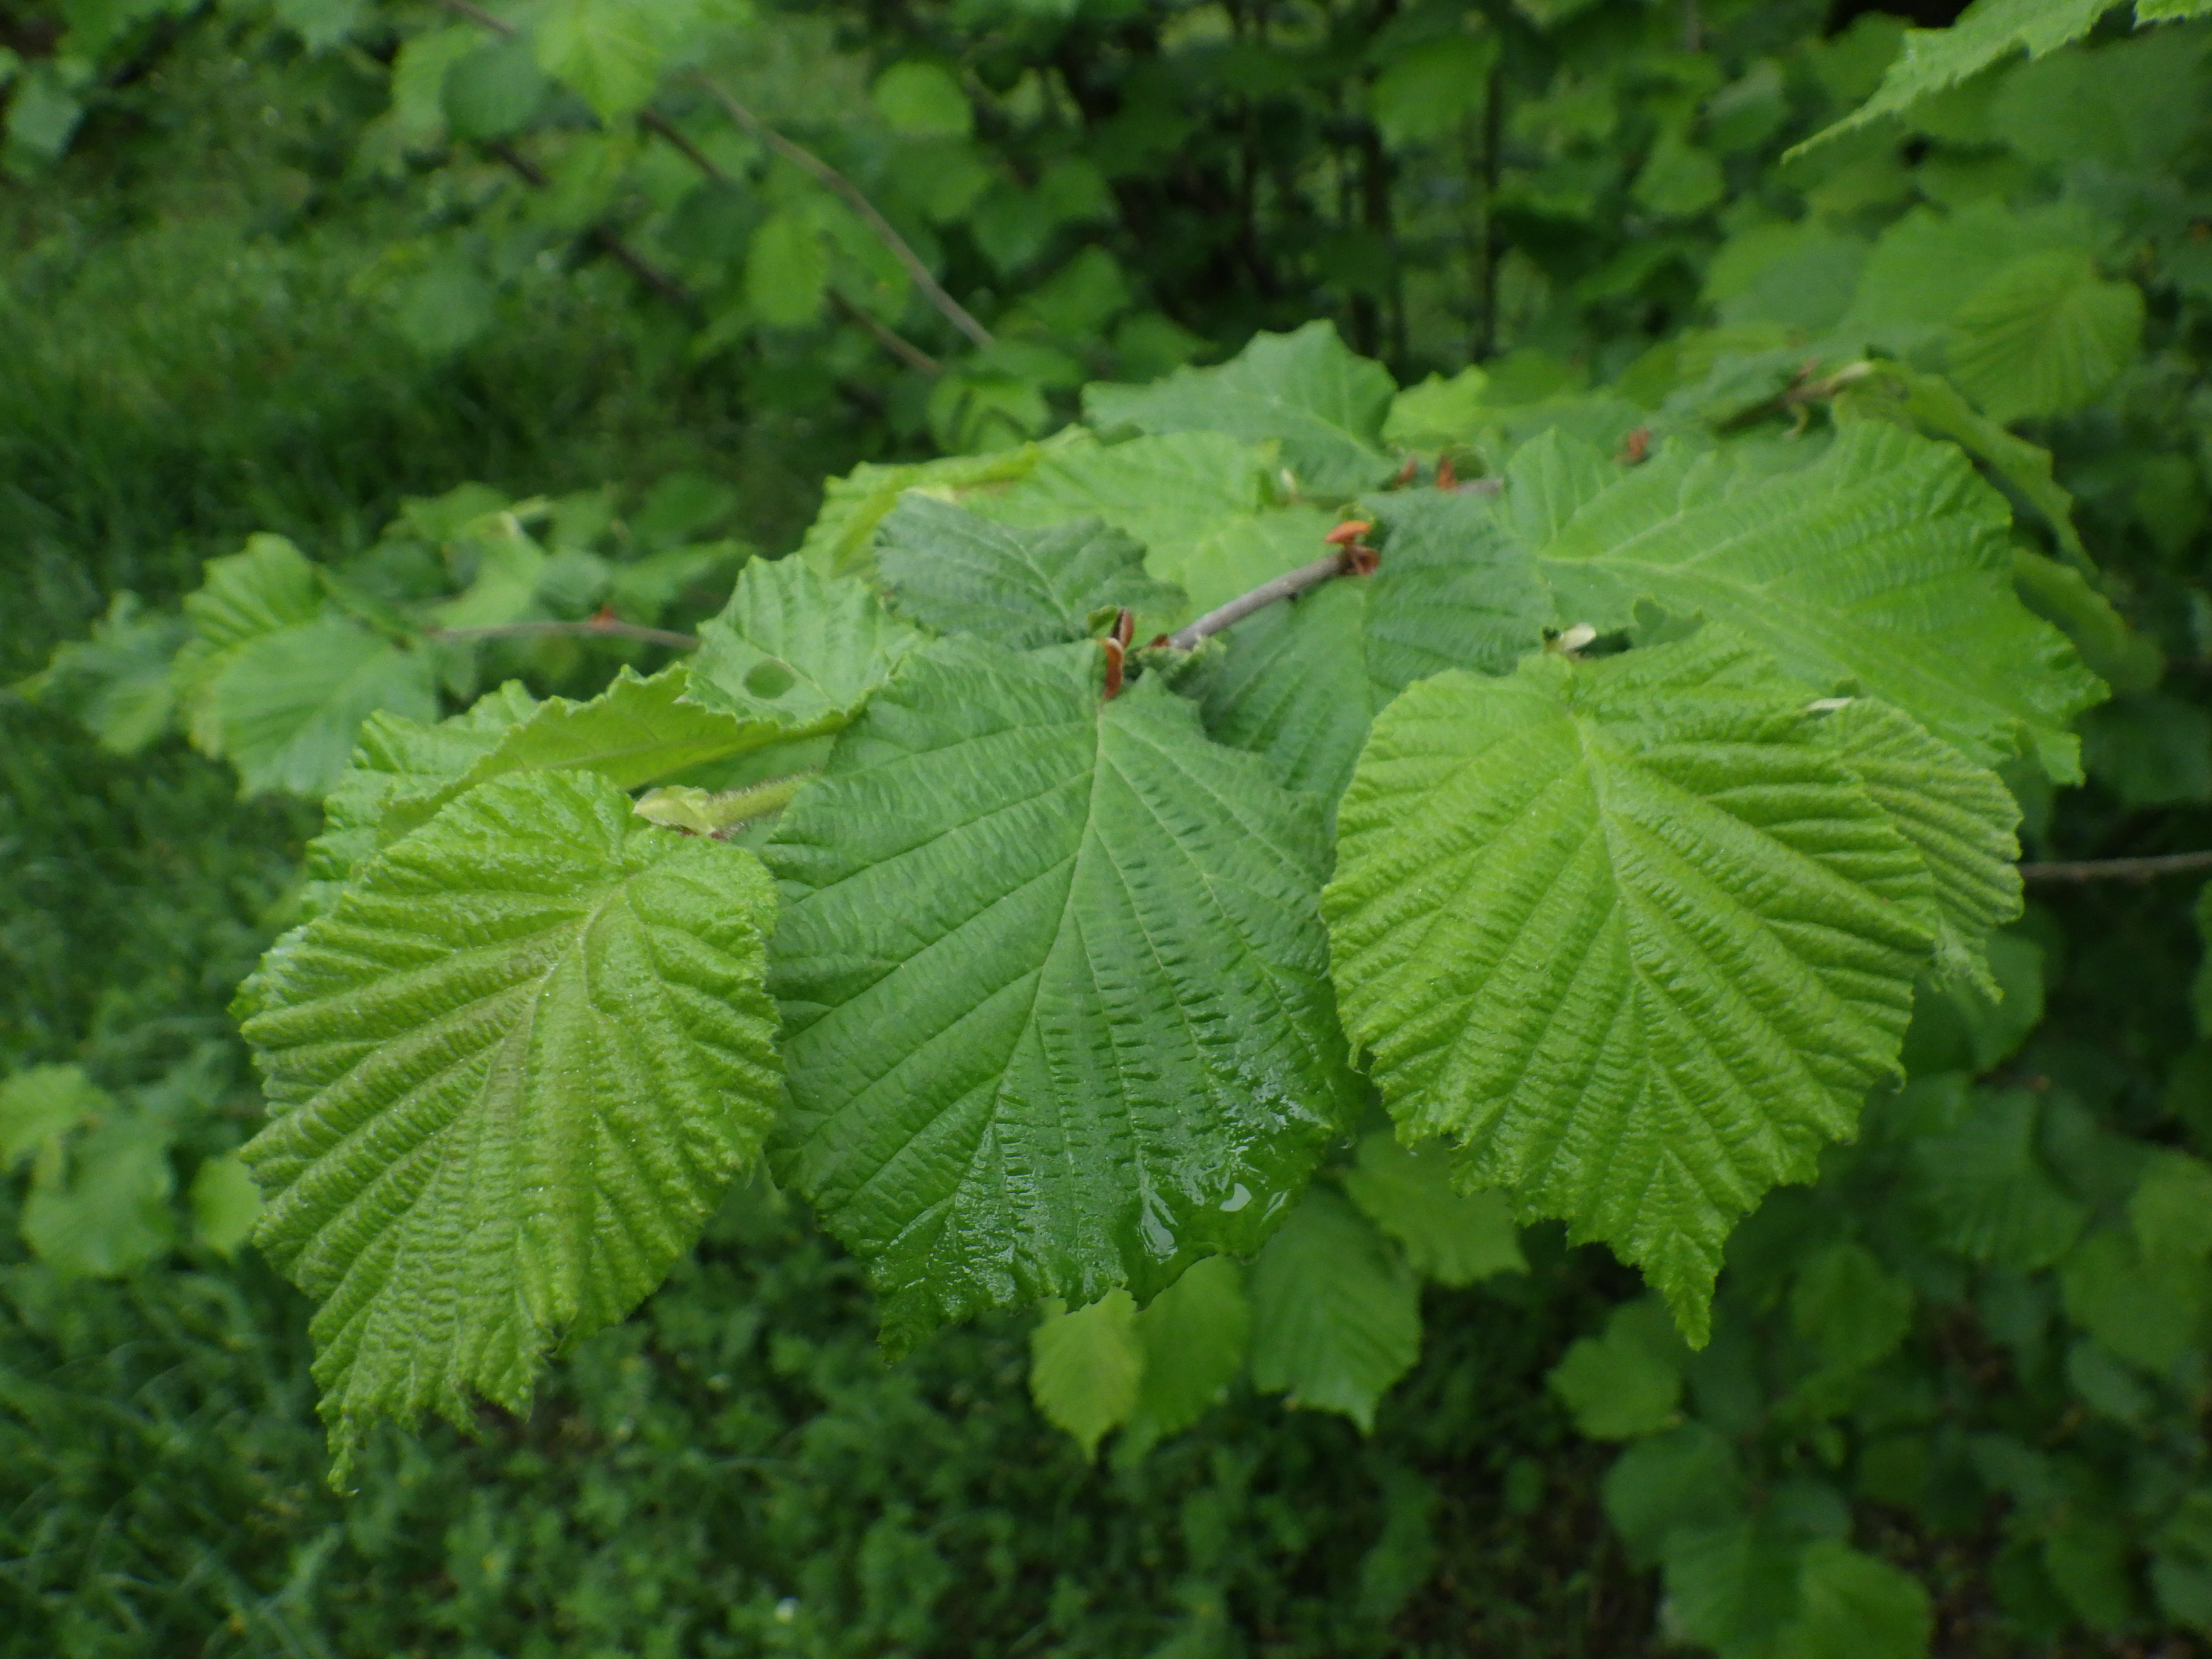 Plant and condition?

hazel, healthy
